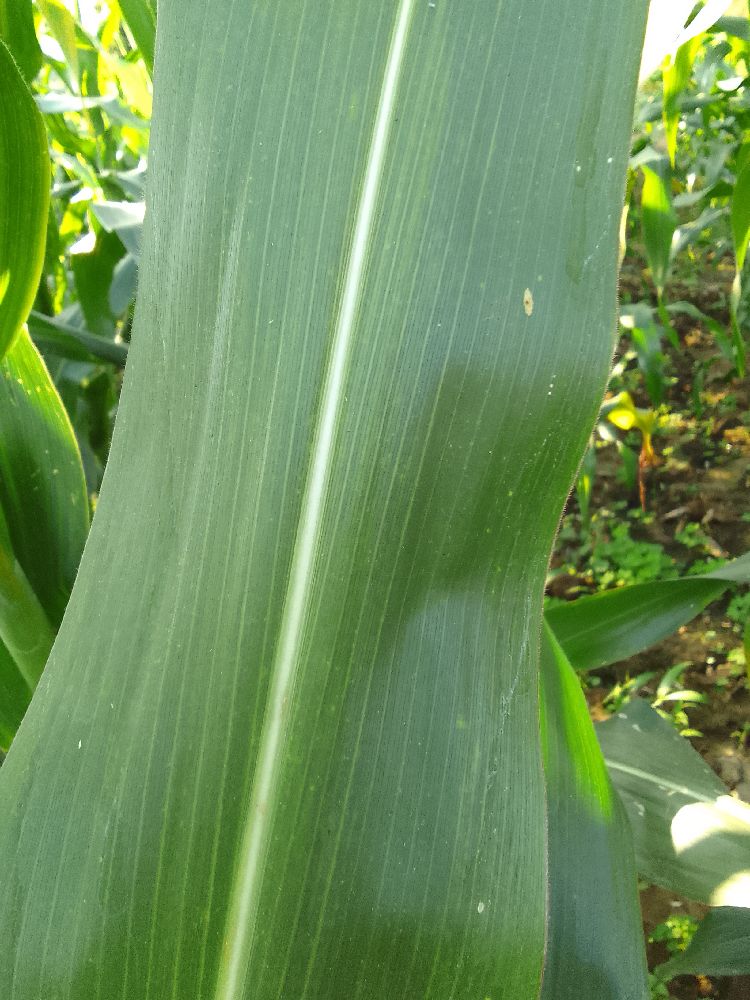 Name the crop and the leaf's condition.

maize, healthy
